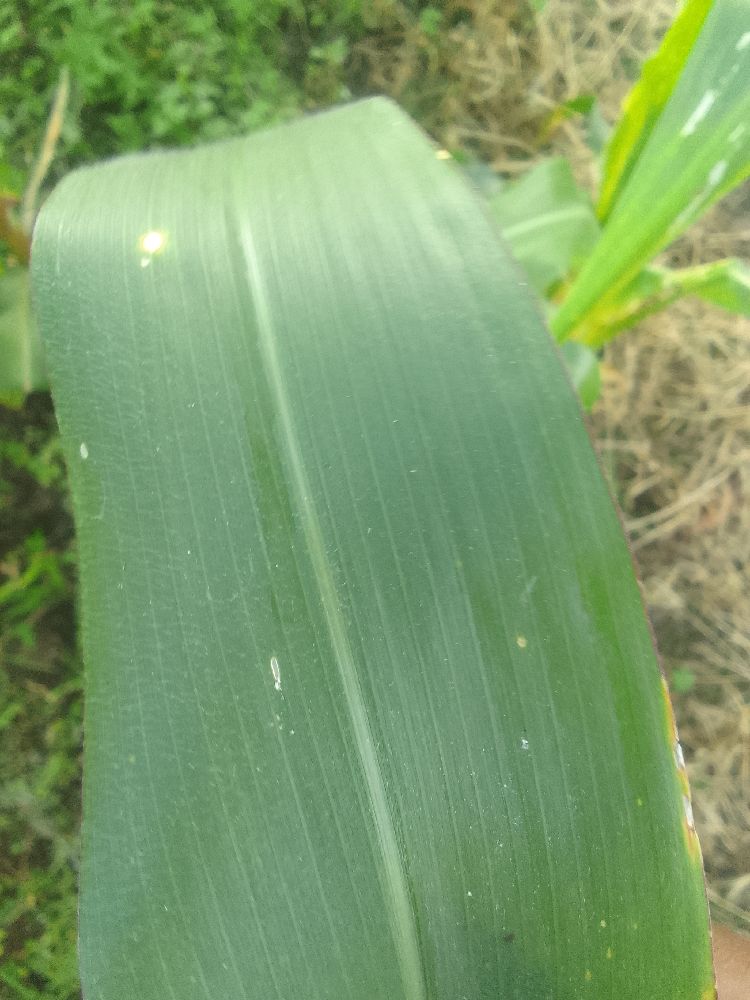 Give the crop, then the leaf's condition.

maize, healthy
